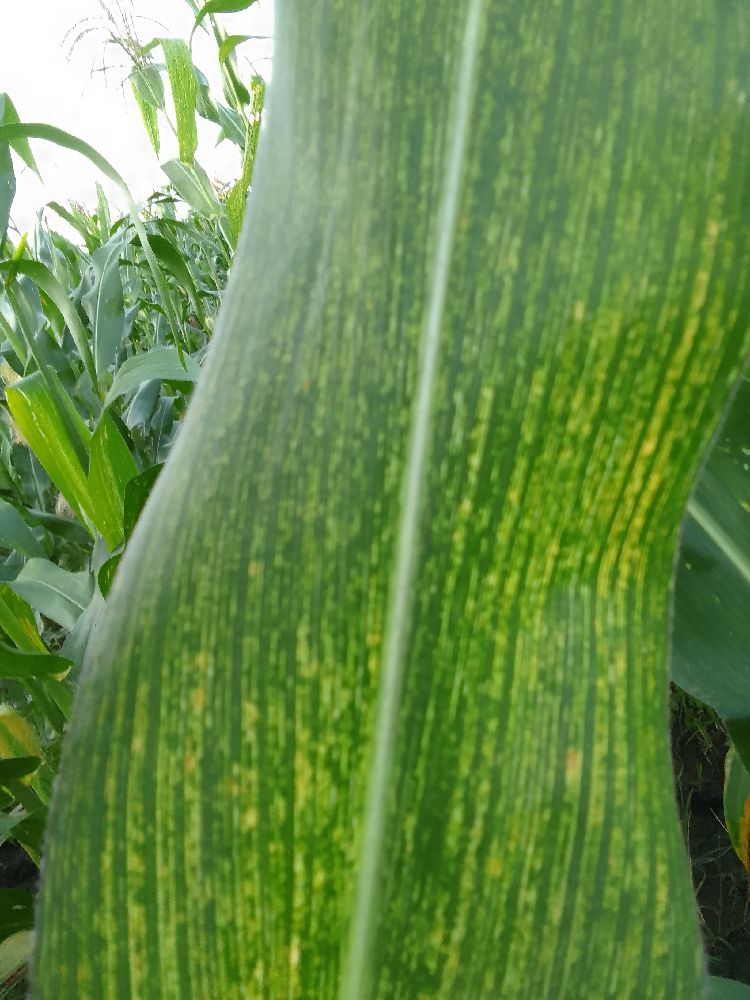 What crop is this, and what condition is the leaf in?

maize, maize streak virus
